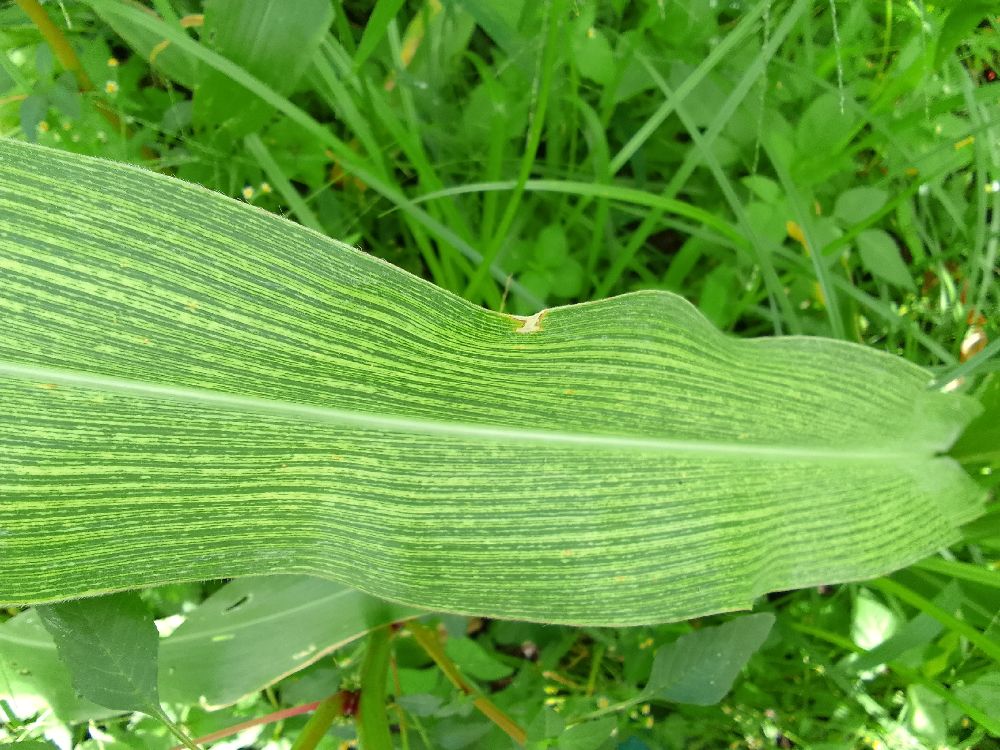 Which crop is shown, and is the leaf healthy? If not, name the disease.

maize, maize streak virus
